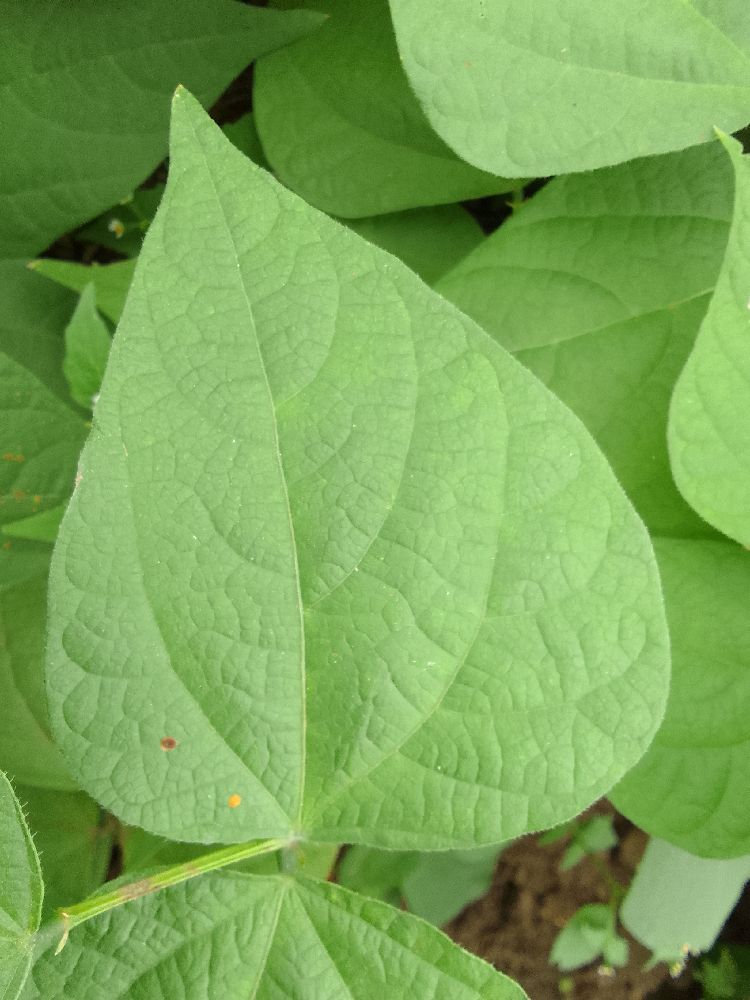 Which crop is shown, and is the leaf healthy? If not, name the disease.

common bean, healthy
